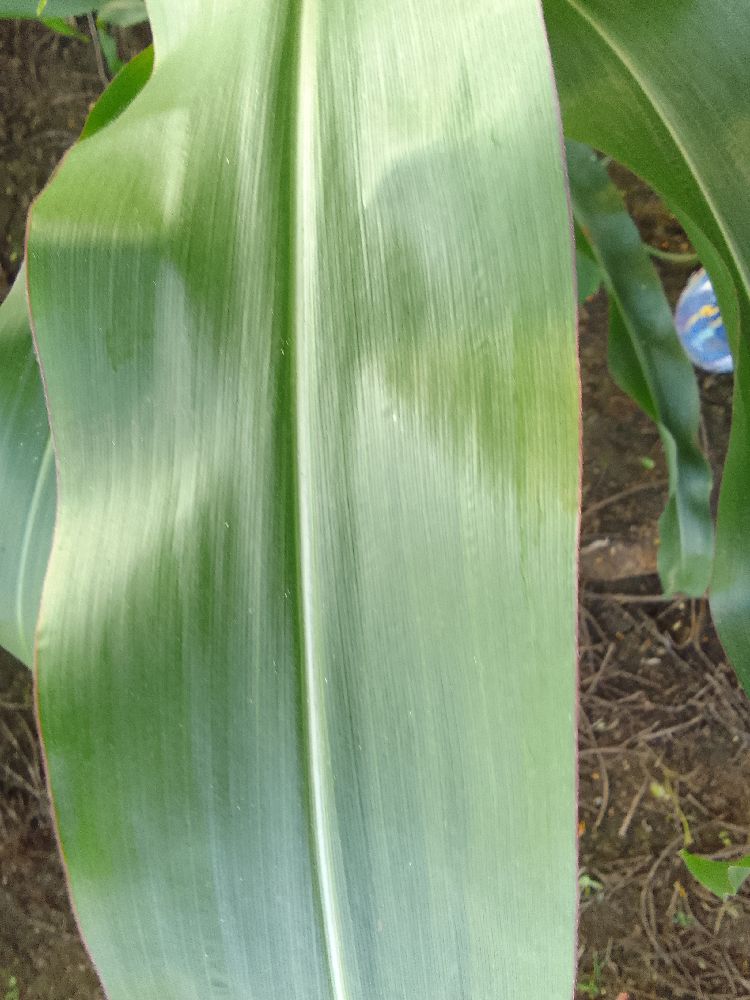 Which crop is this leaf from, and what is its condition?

maize, healthy
